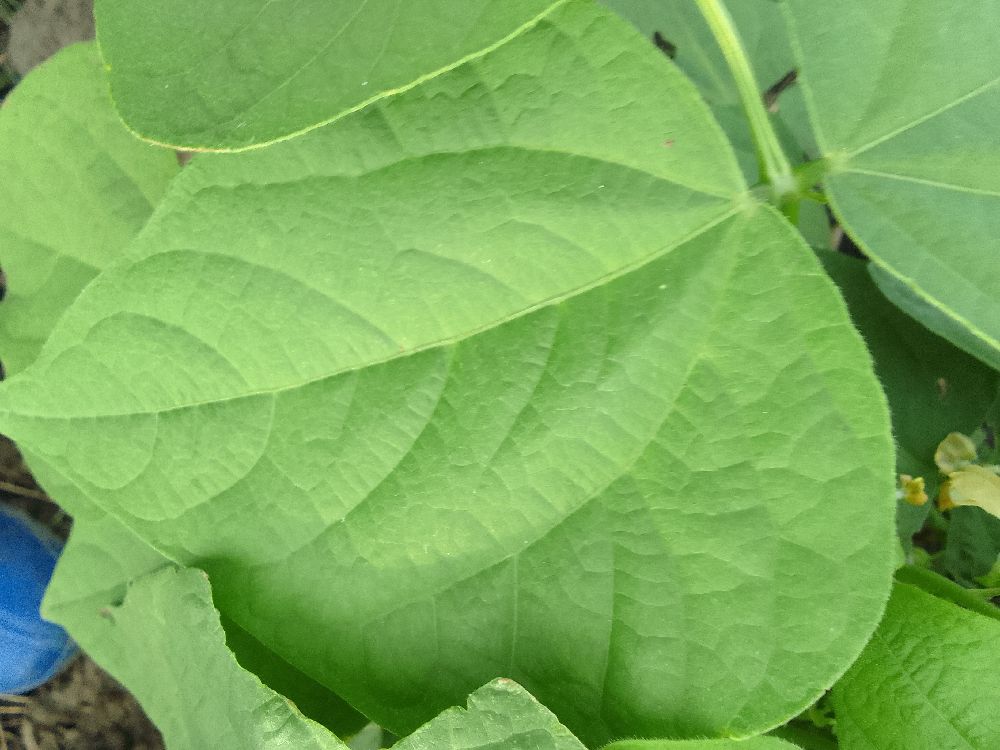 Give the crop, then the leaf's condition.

common bean, healthy
